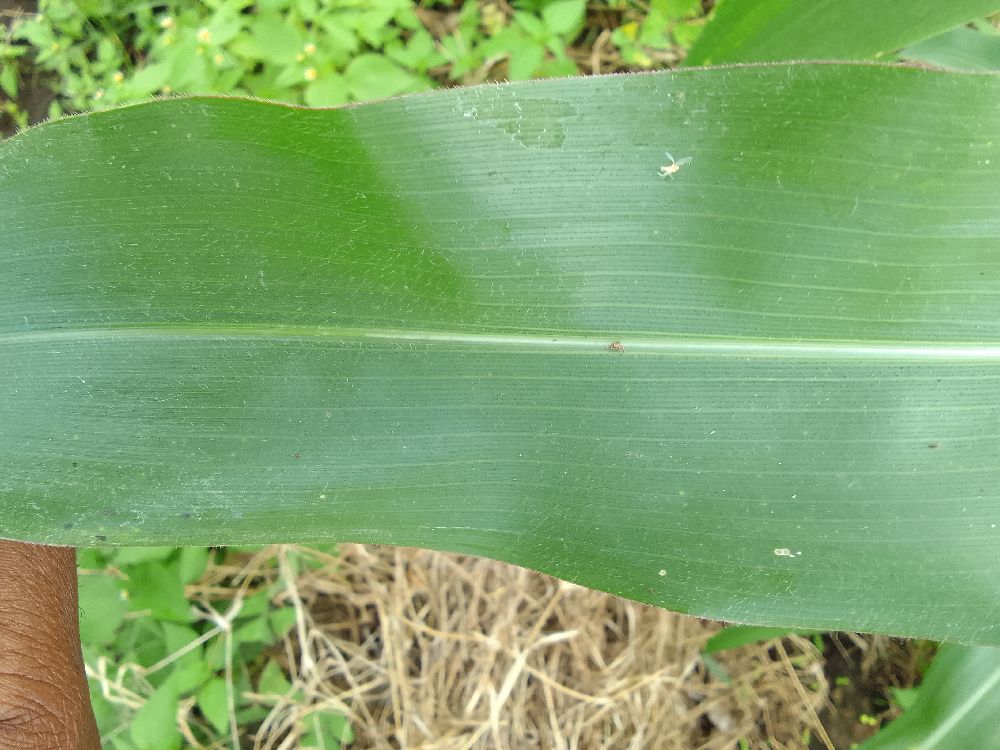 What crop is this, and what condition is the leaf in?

maize, healthy
